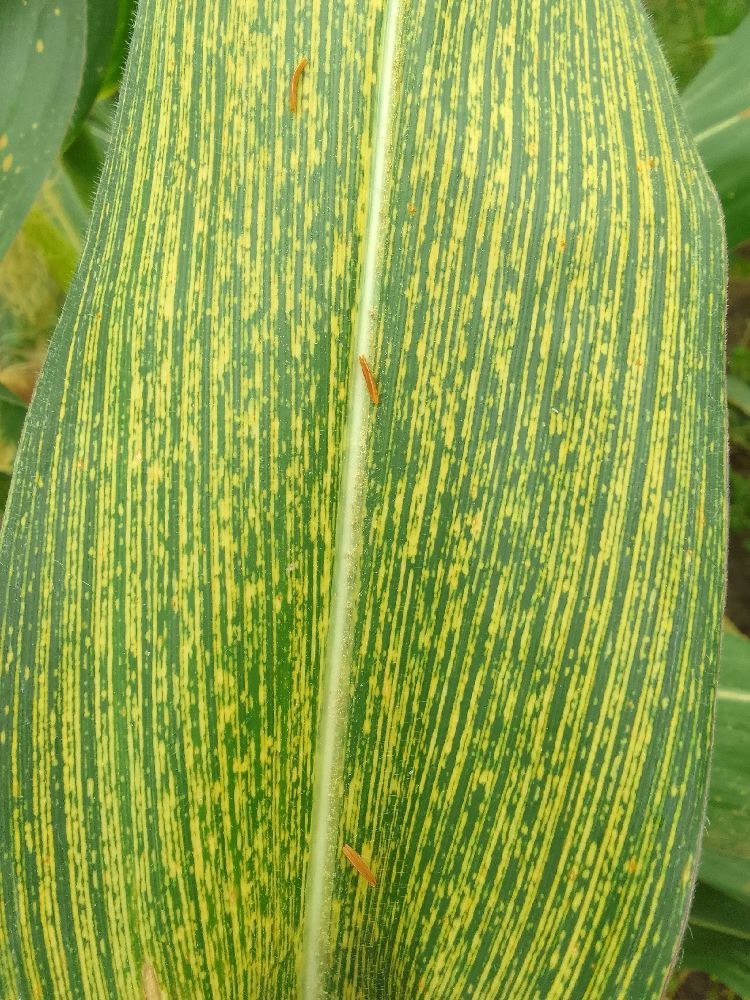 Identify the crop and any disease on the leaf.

maize, maize streak virus
